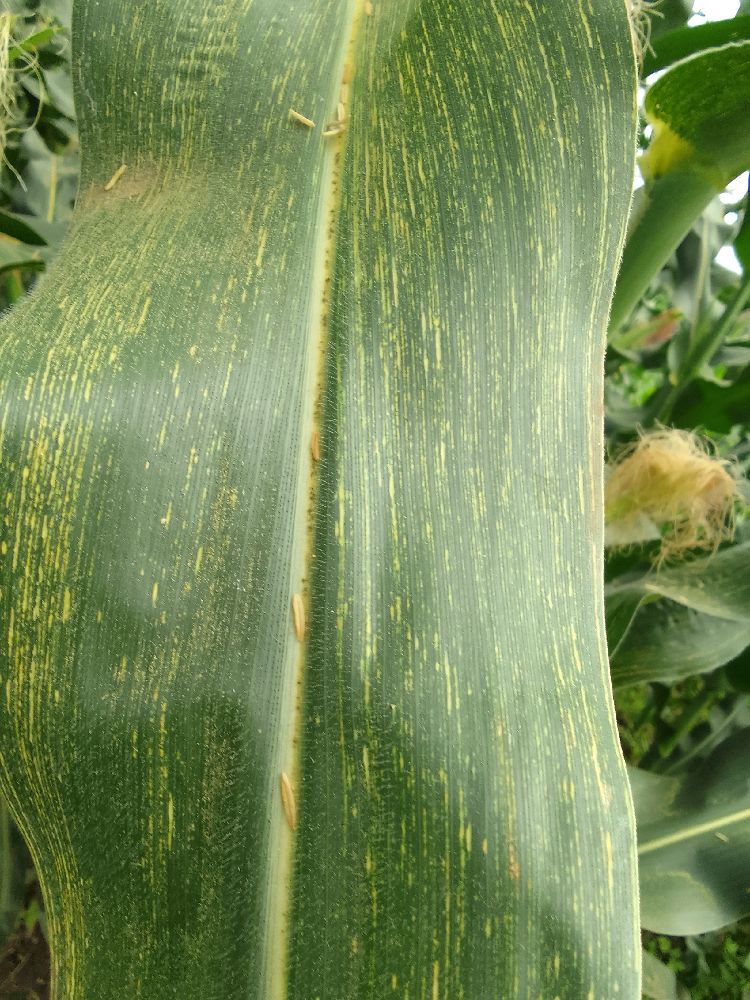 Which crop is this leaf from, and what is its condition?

maize, maize streak virus
